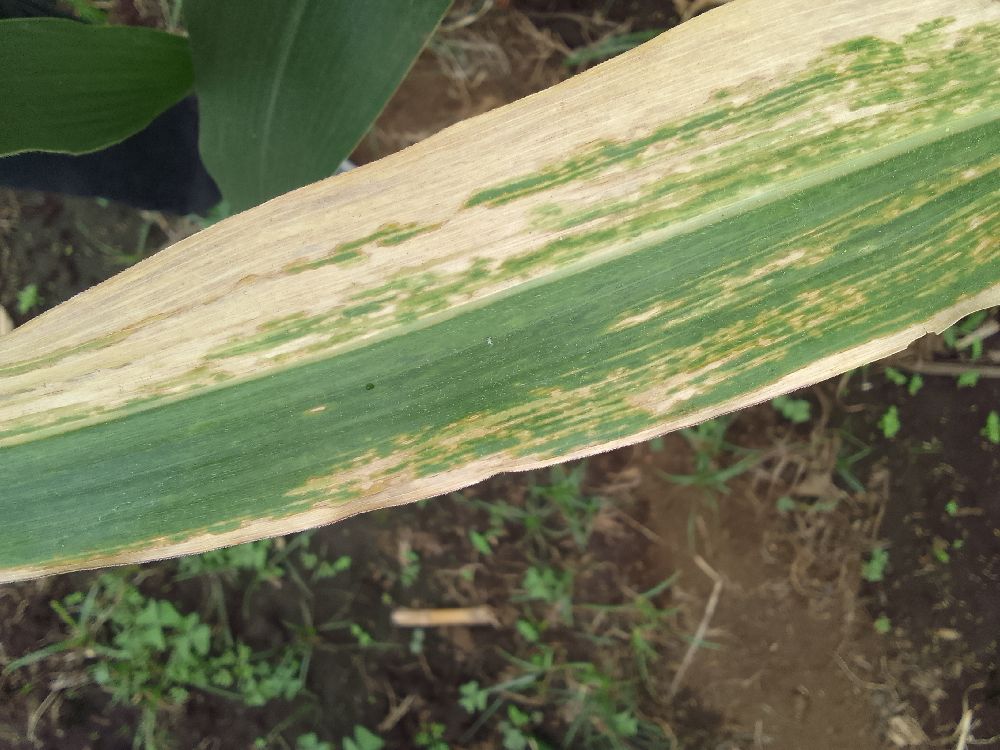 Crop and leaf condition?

maize, maize lethal necrosis
